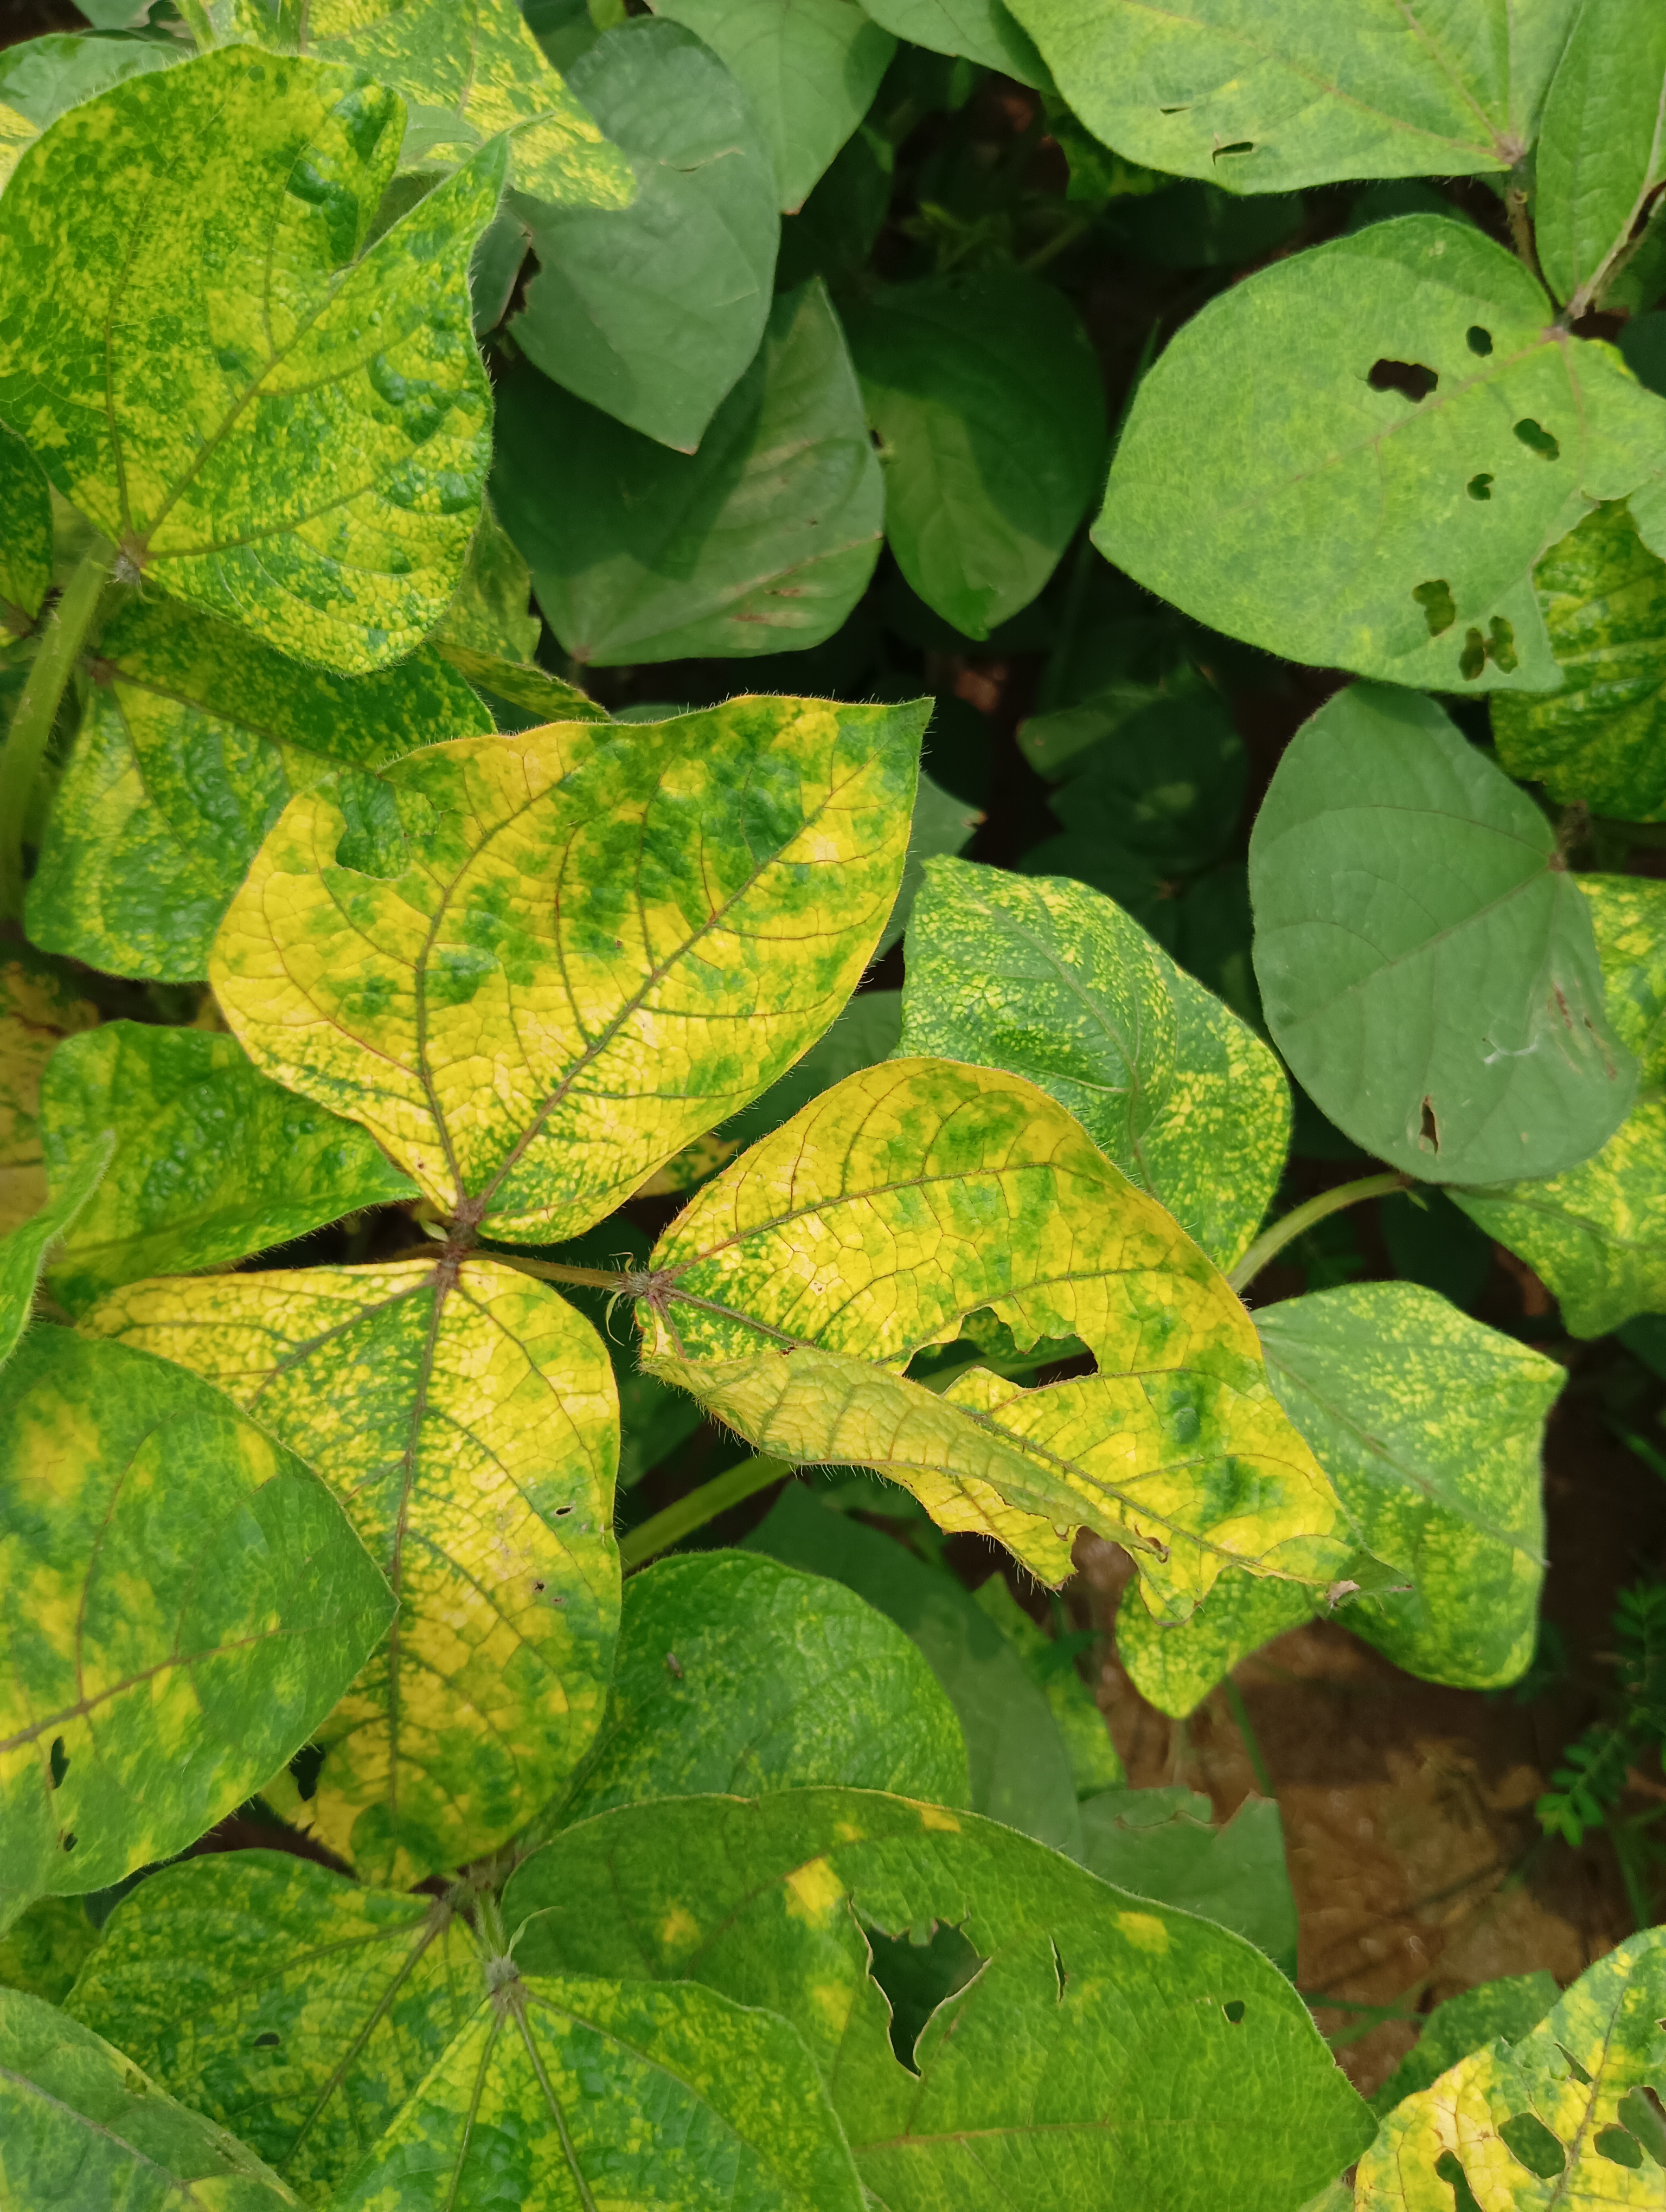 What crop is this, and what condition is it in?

mungbean, yellow mosaic
